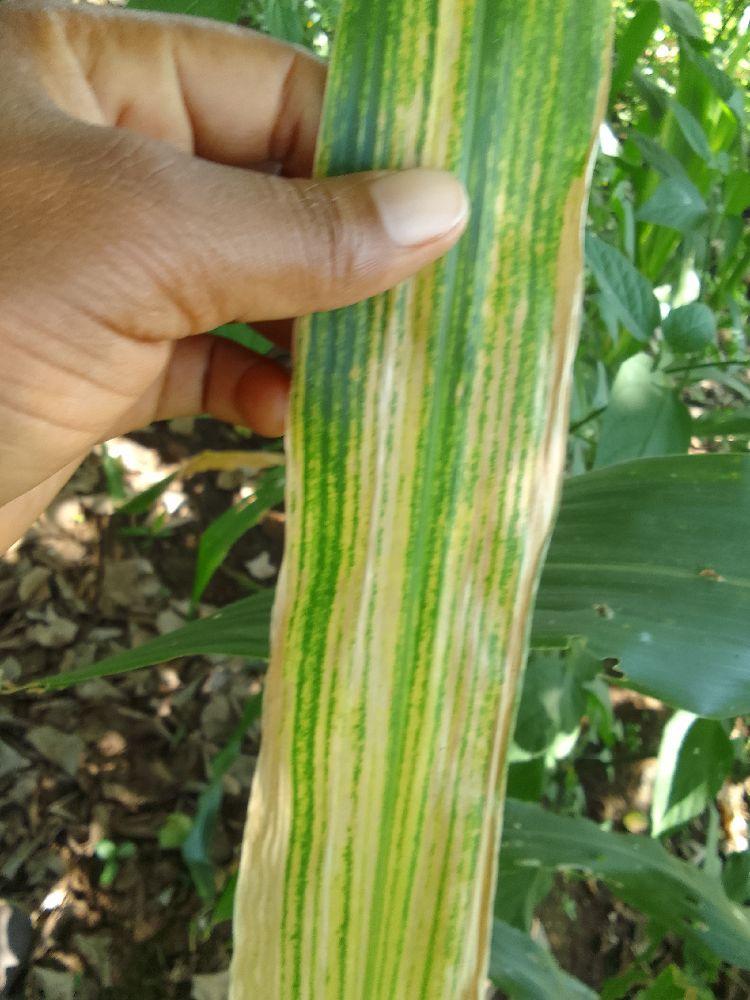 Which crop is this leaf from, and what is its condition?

maize, maize lethal necrosis
